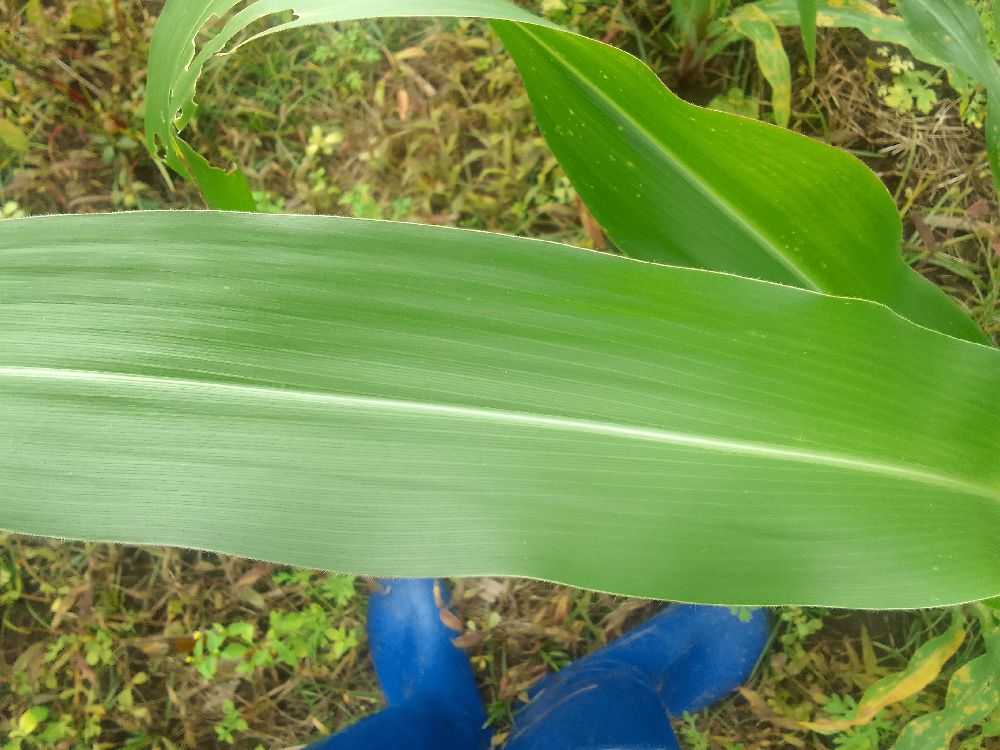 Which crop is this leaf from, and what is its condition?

maize, healthy
